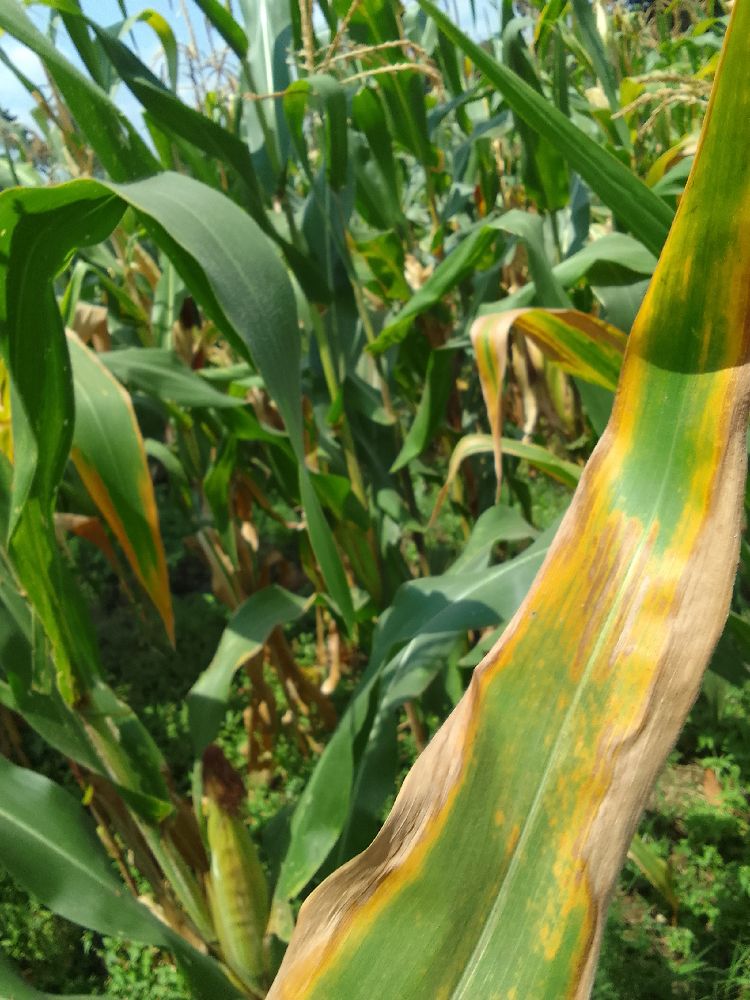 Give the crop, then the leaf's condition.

maize, maize lethal necrosis
